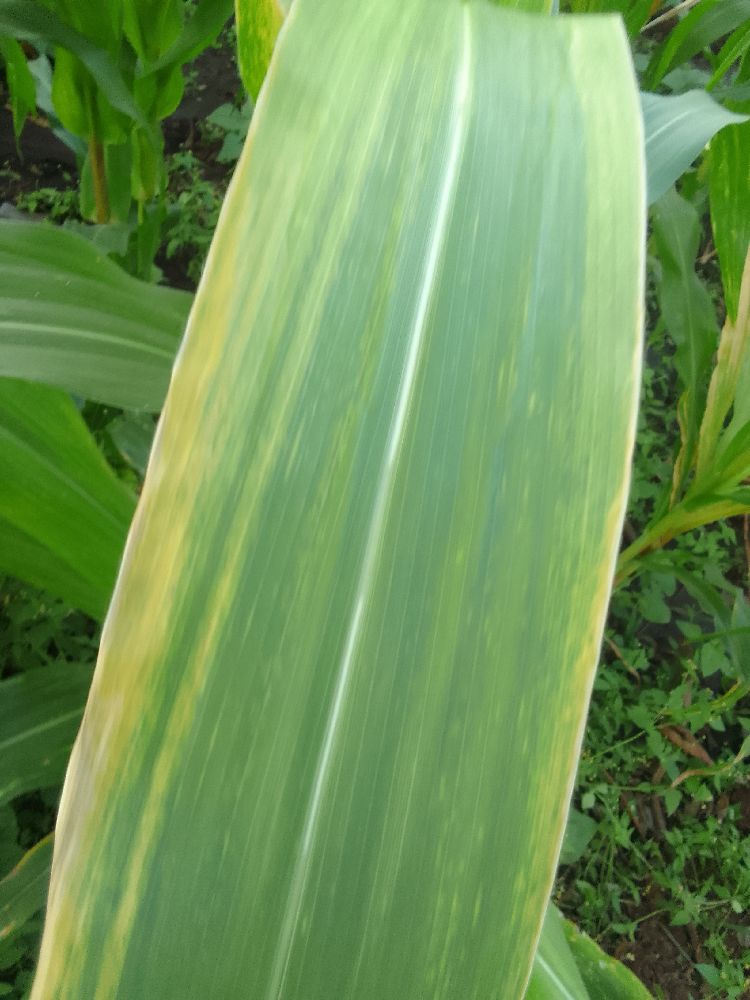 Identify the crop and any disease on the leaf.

maize, maize lethal necrosis
